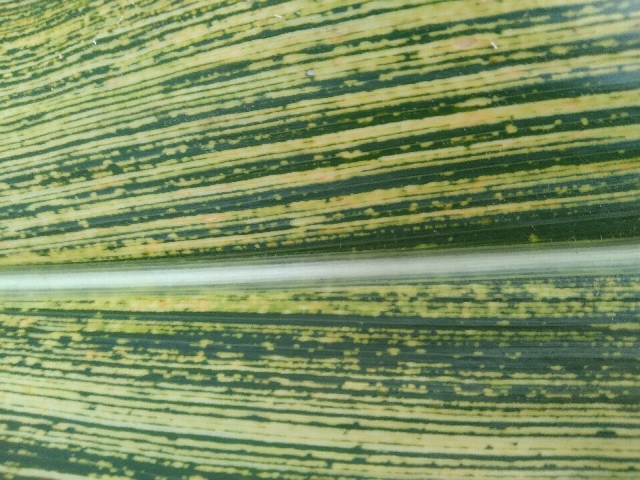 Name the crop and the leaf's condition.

maize, maize streak virus
